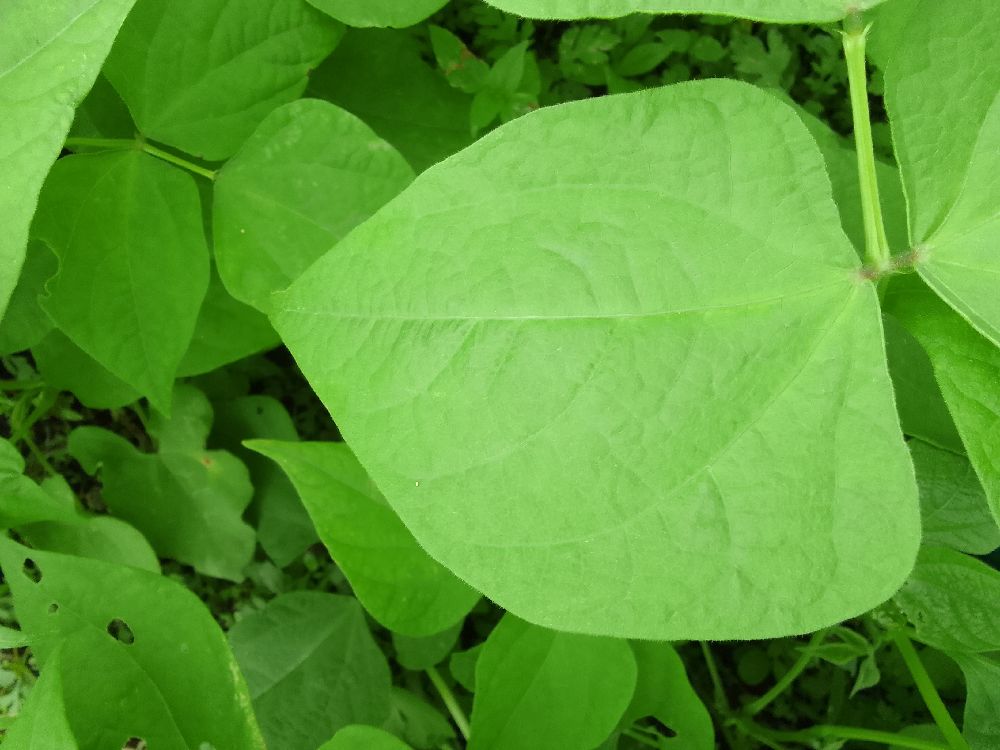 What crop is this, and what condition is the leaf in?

common bean, healthy
